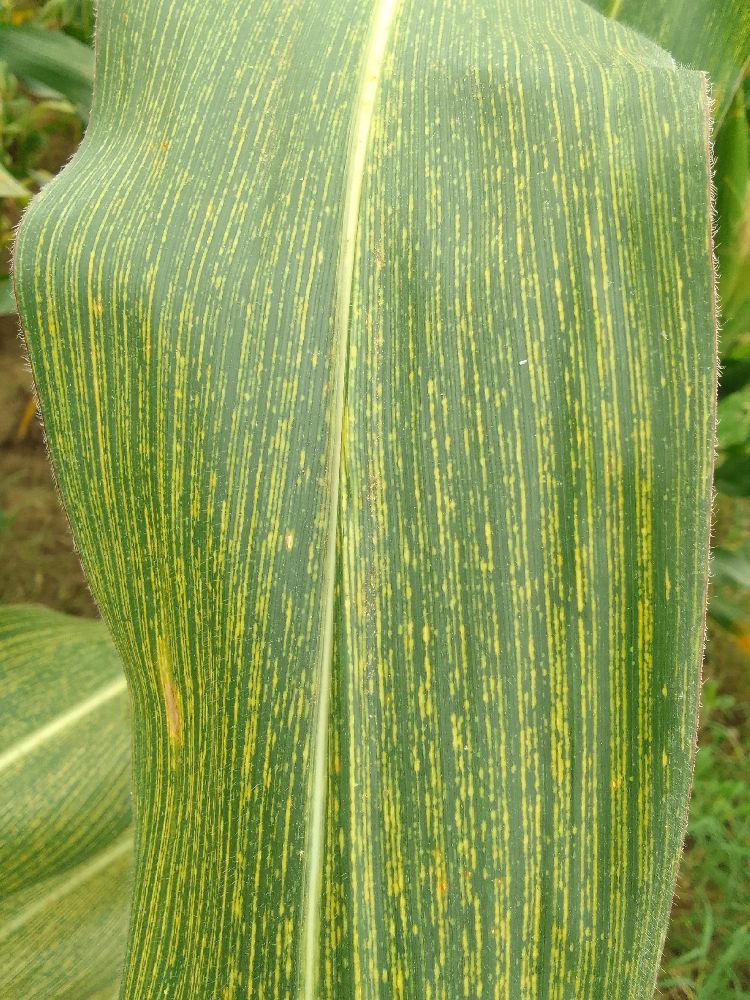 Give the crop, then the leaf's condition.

maize, maize streak virus
